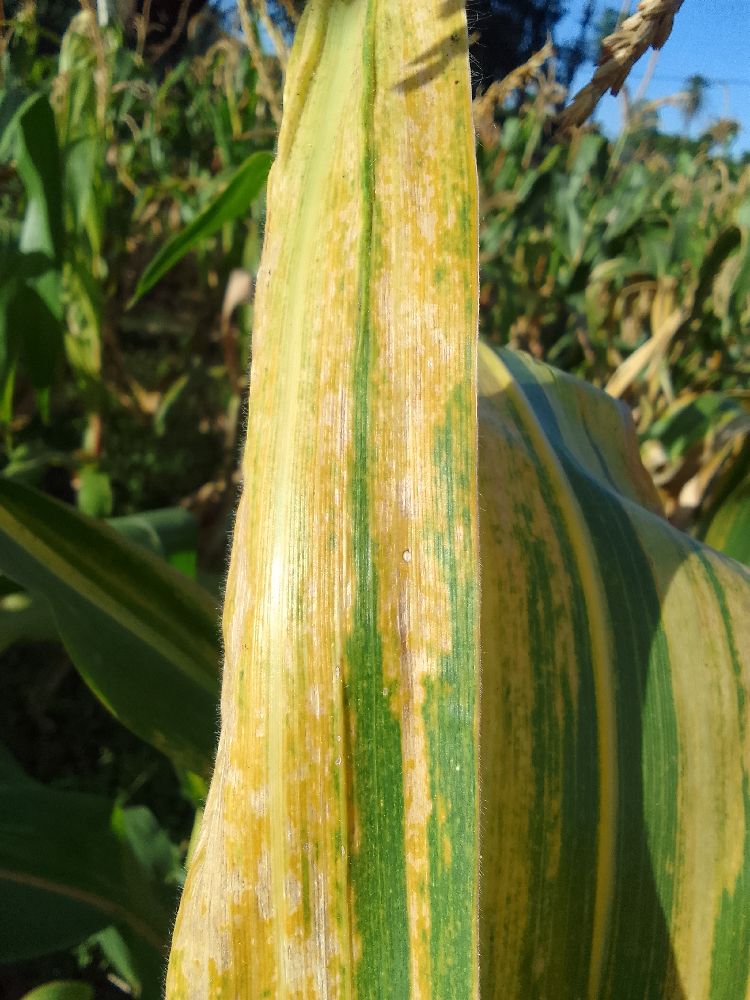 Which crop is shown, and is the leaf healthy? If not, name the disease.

maize, maize lethal necrosis
